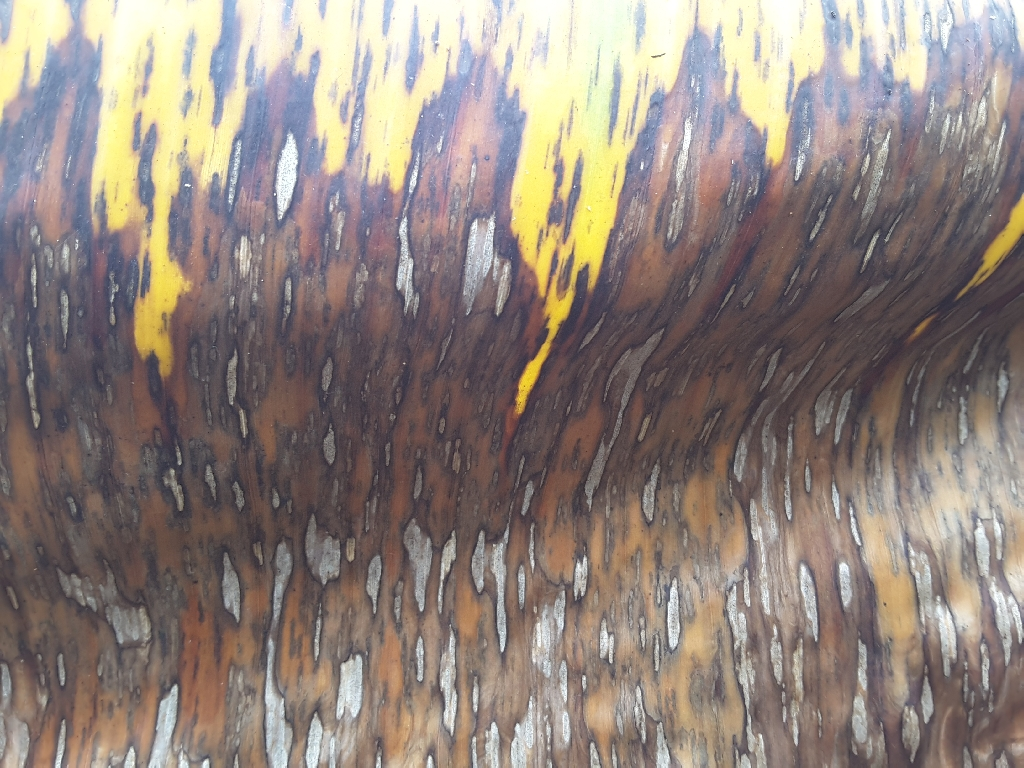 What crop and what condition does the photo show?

banana, black sigatoka
